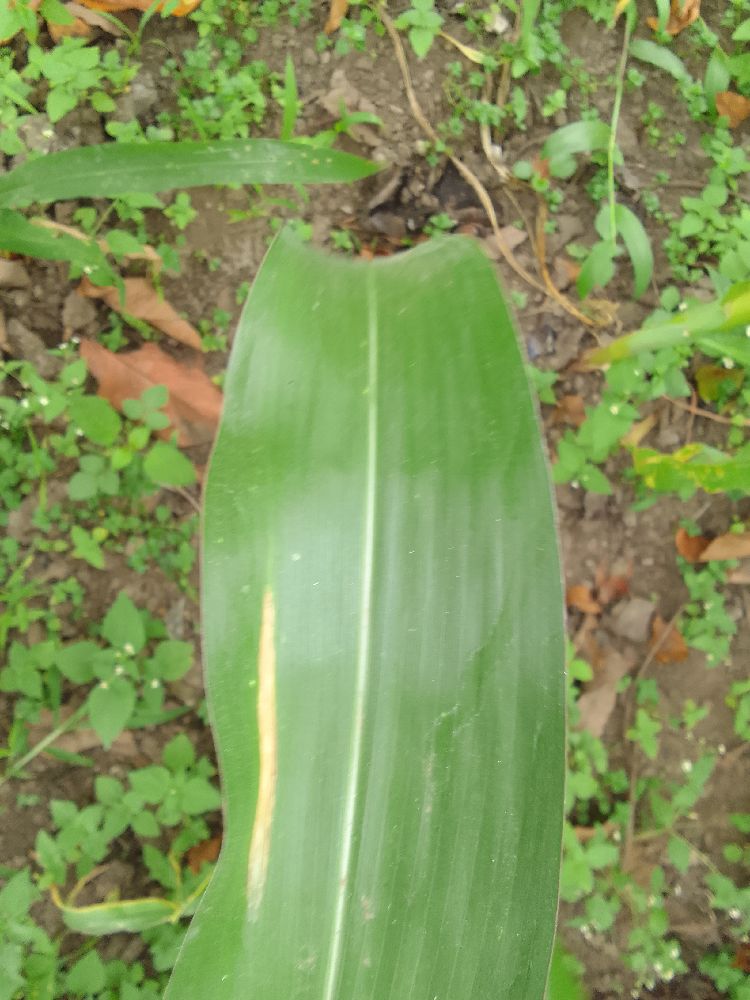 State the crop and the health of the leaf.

maize, healthy
